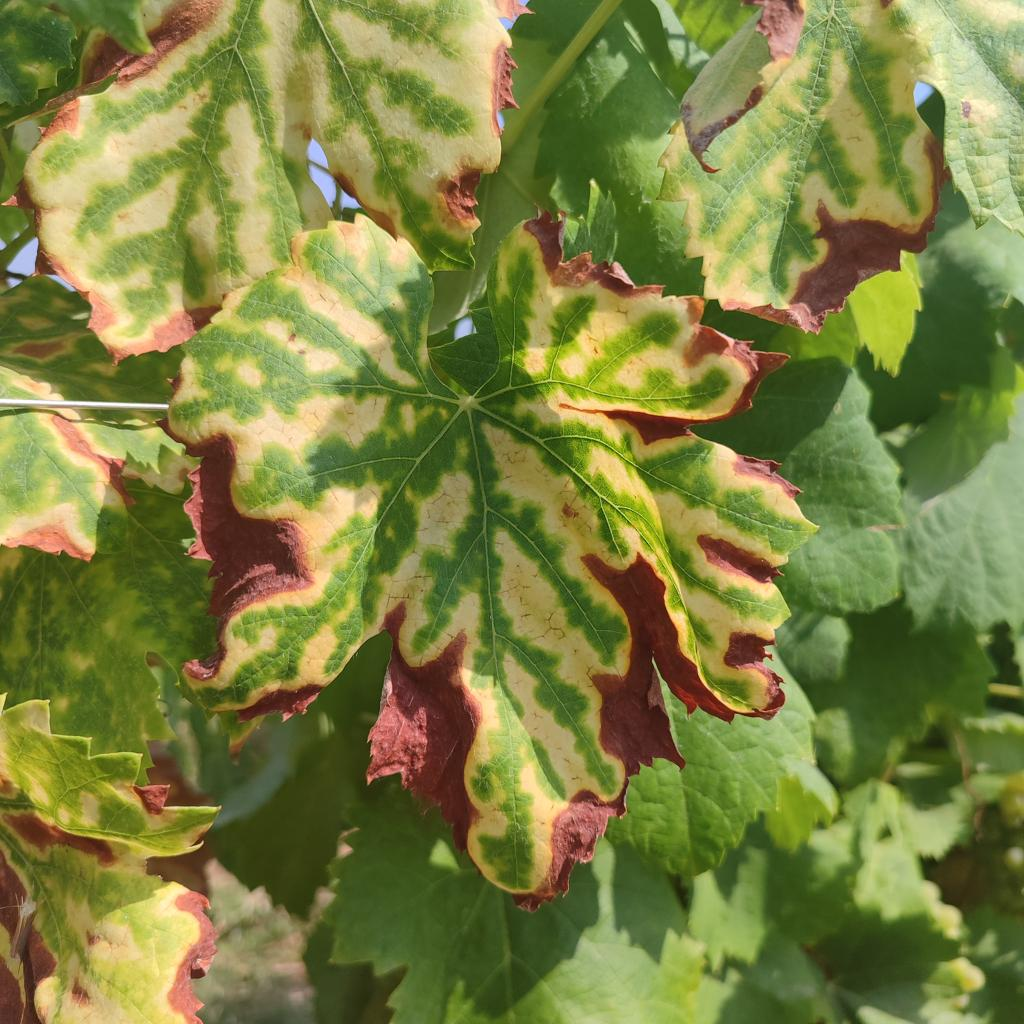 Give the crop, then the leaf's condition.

grapevine, esca complex
